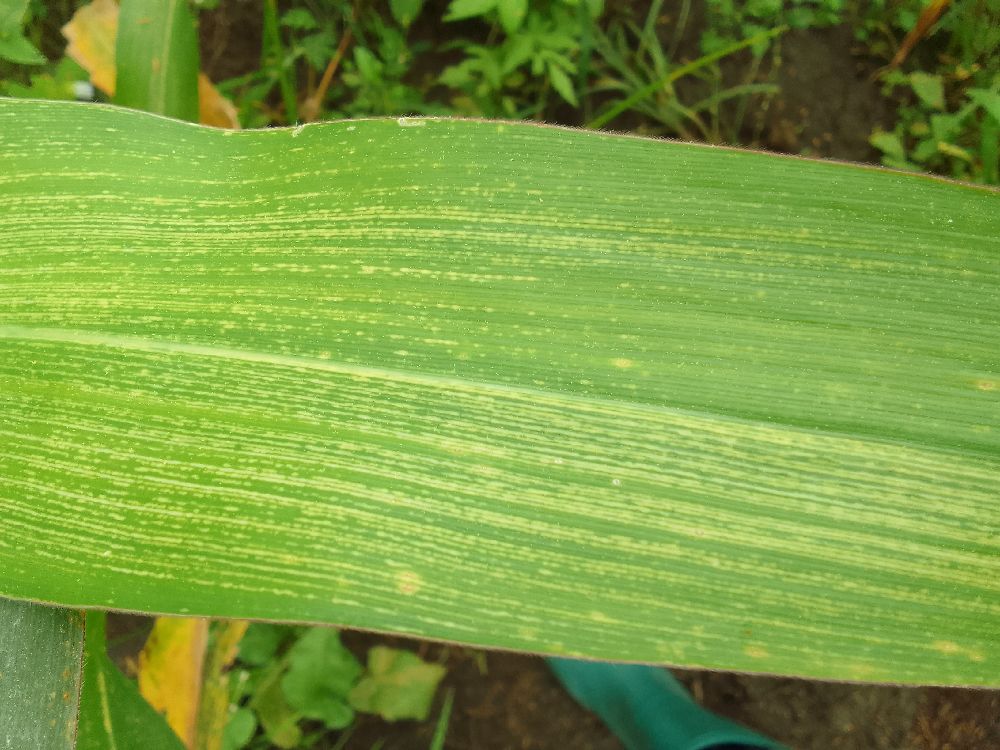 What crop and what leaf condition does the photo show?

maize, maize streak virus
